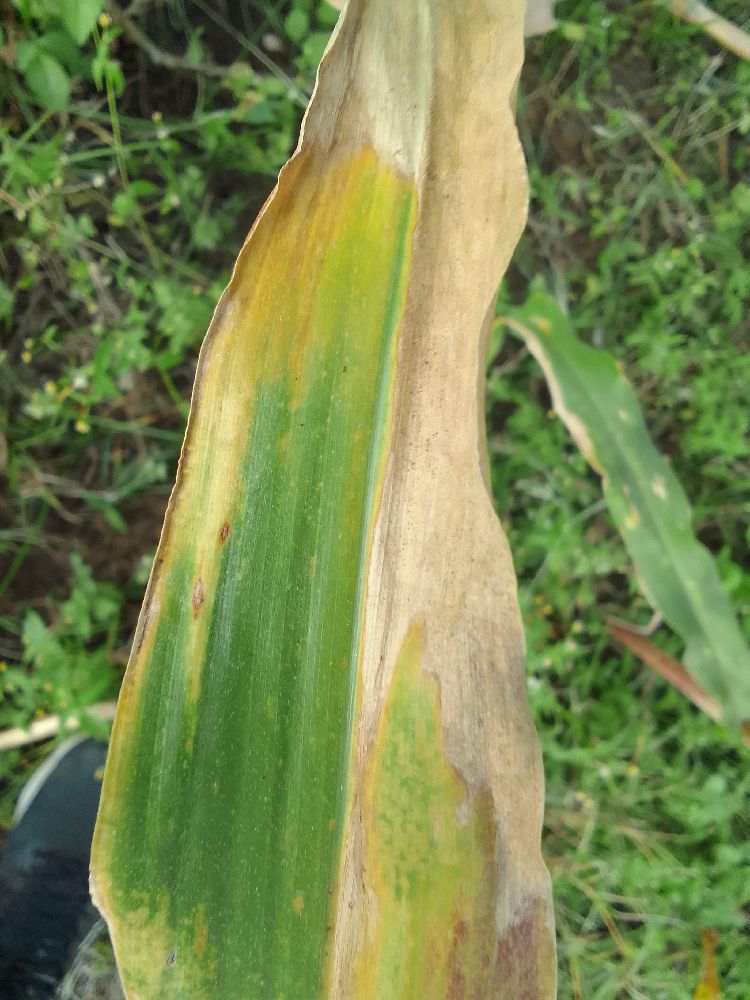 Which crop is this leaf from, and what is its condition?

maize, maize lethal necrosis
